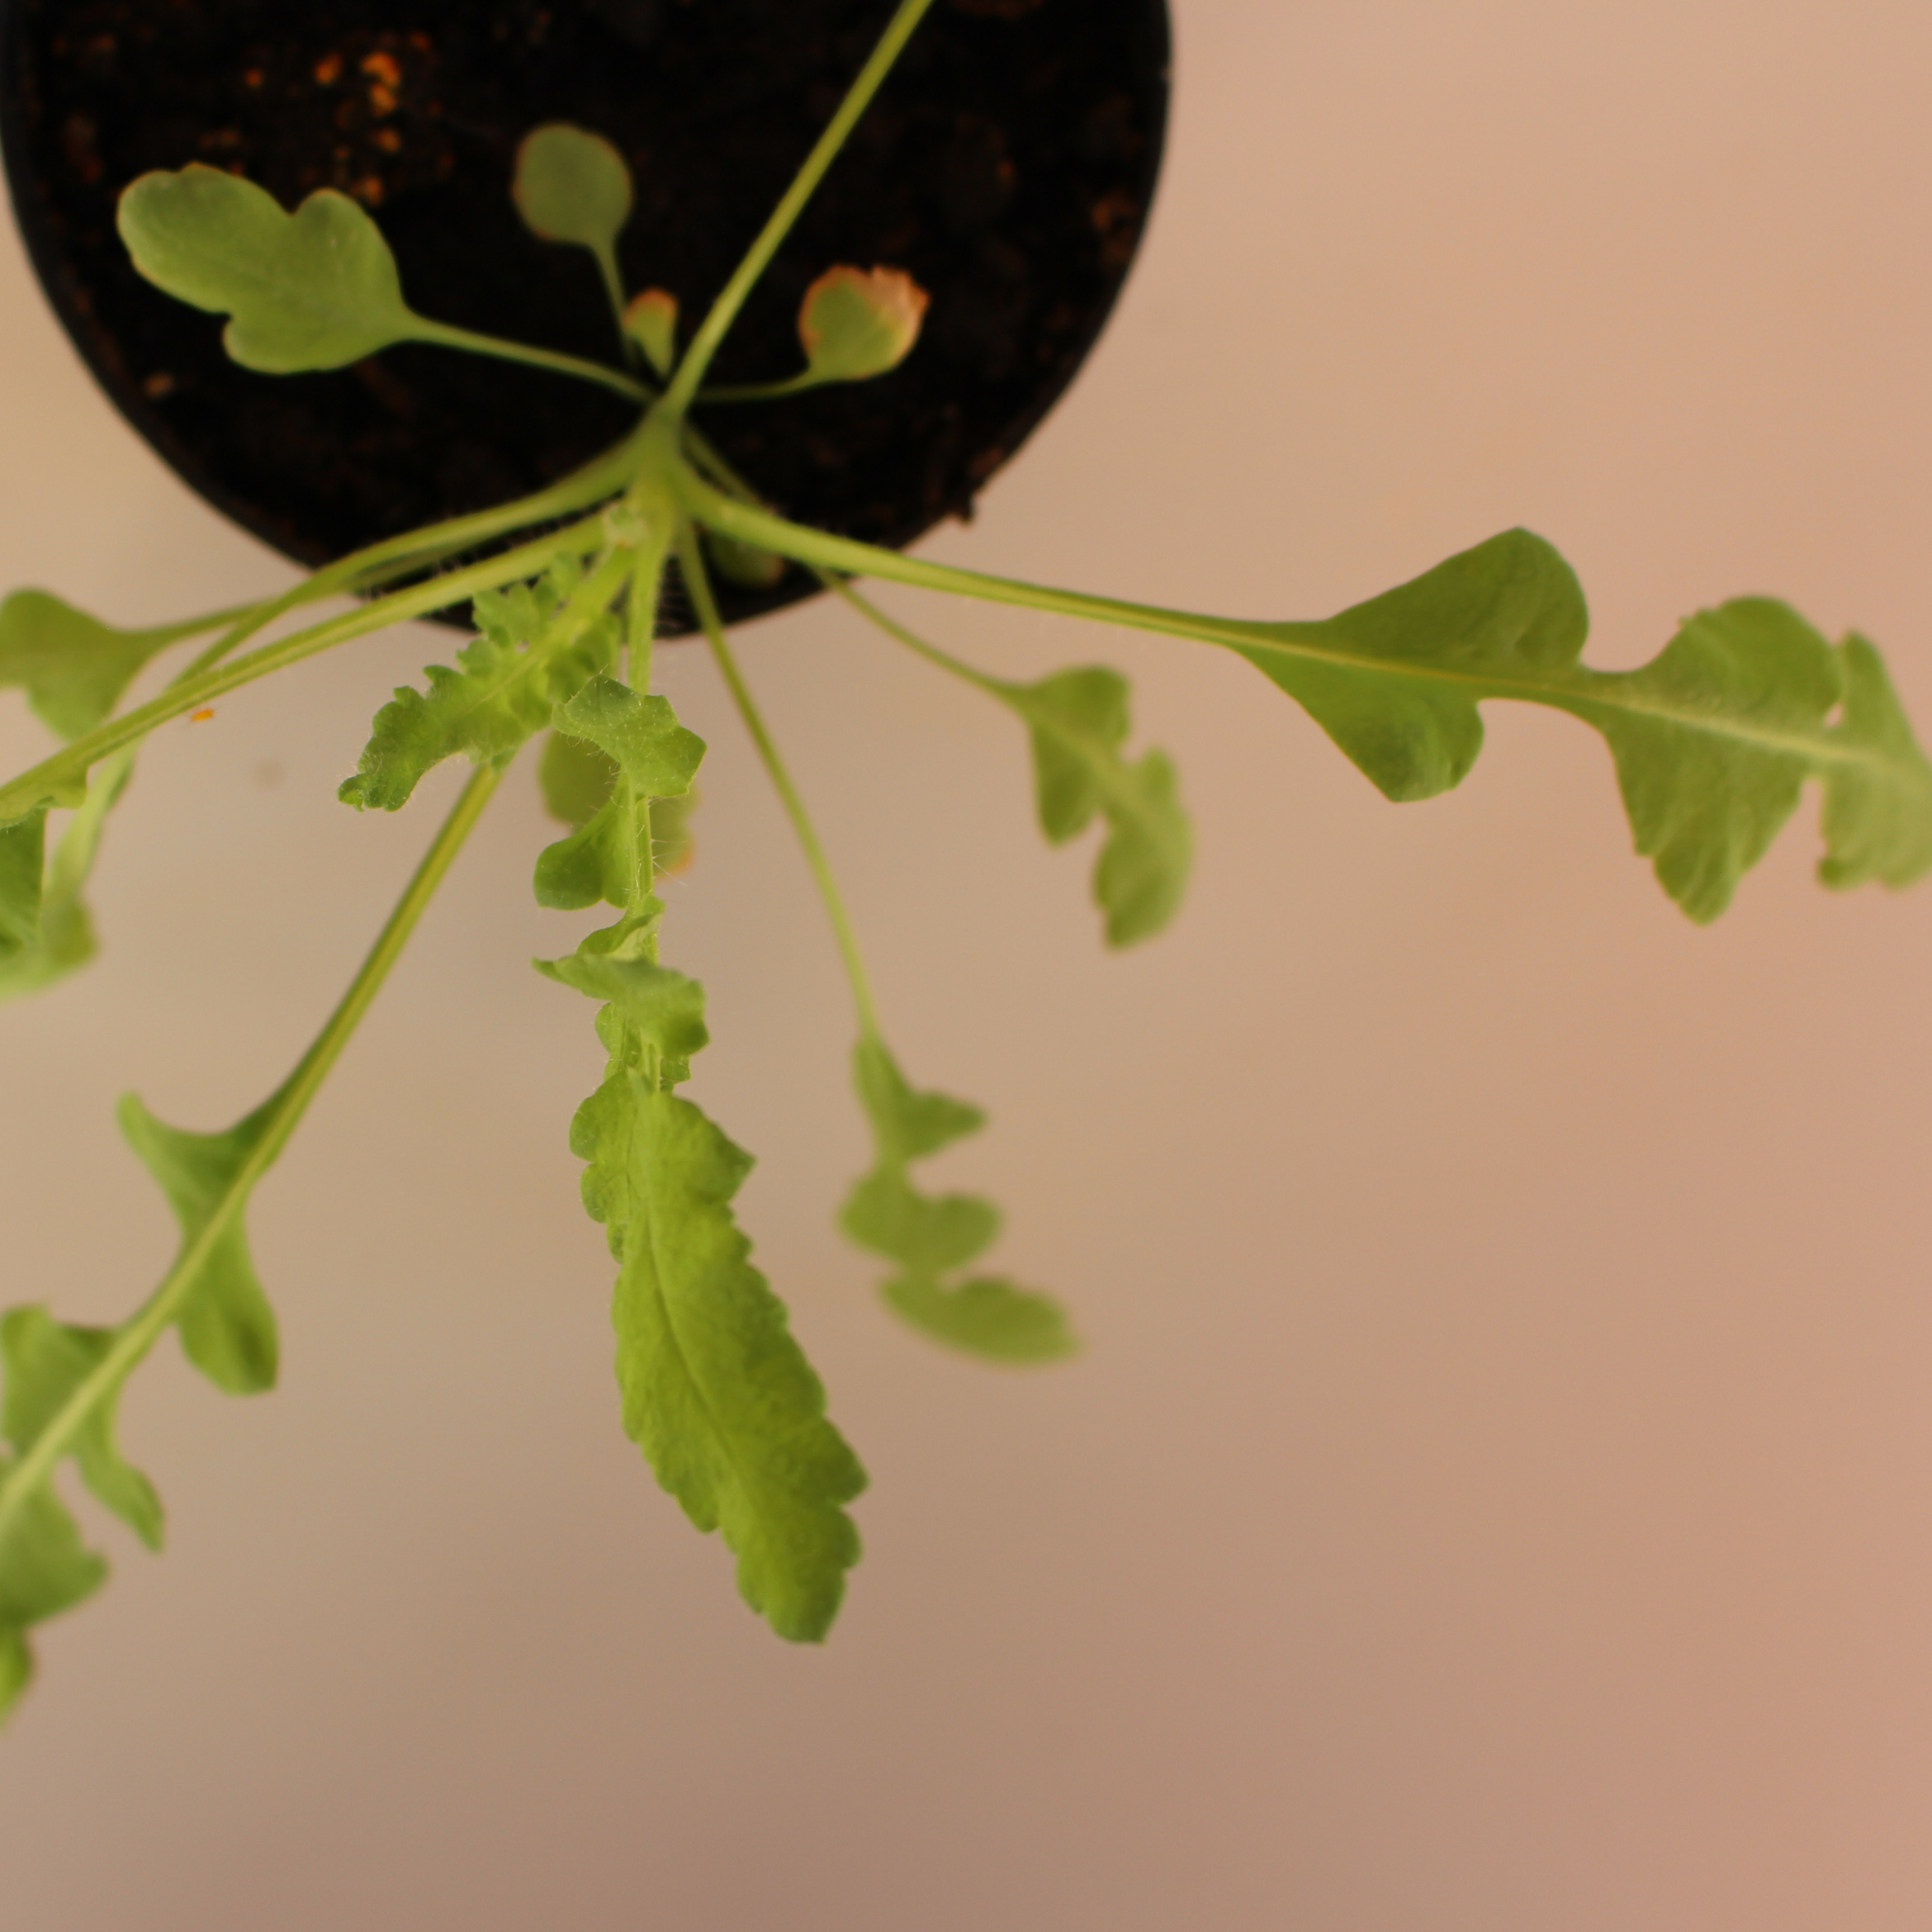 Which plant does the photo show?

Papaver rhoeas
